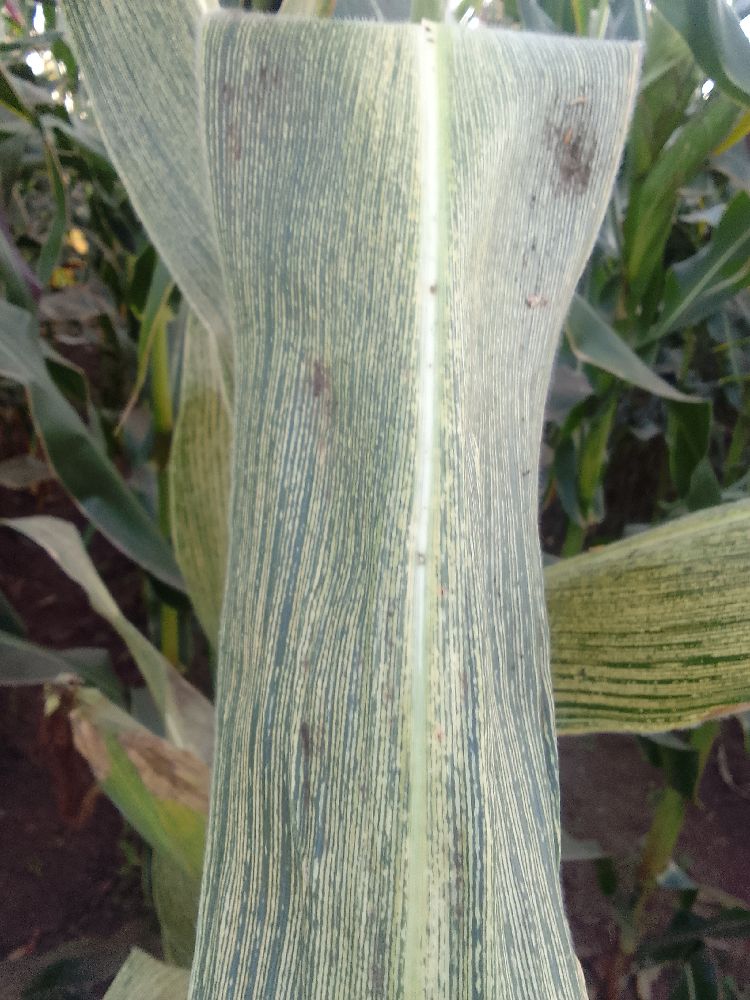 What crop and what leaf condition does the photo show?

maize, healthy
